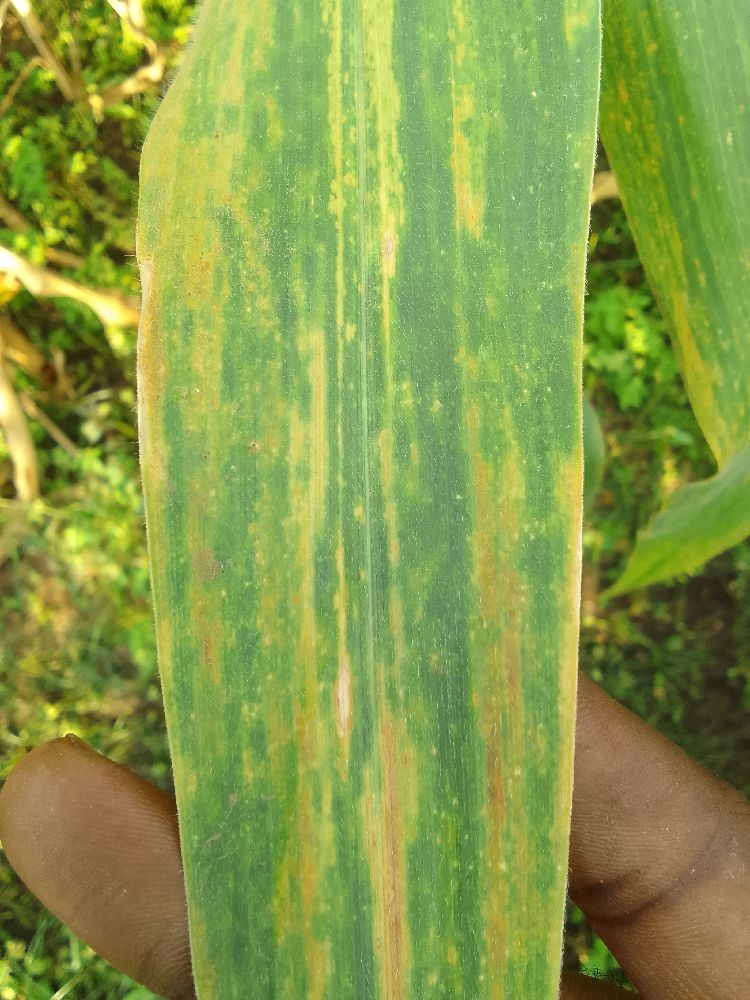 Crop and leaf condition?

maize, maize lethal necrosis
